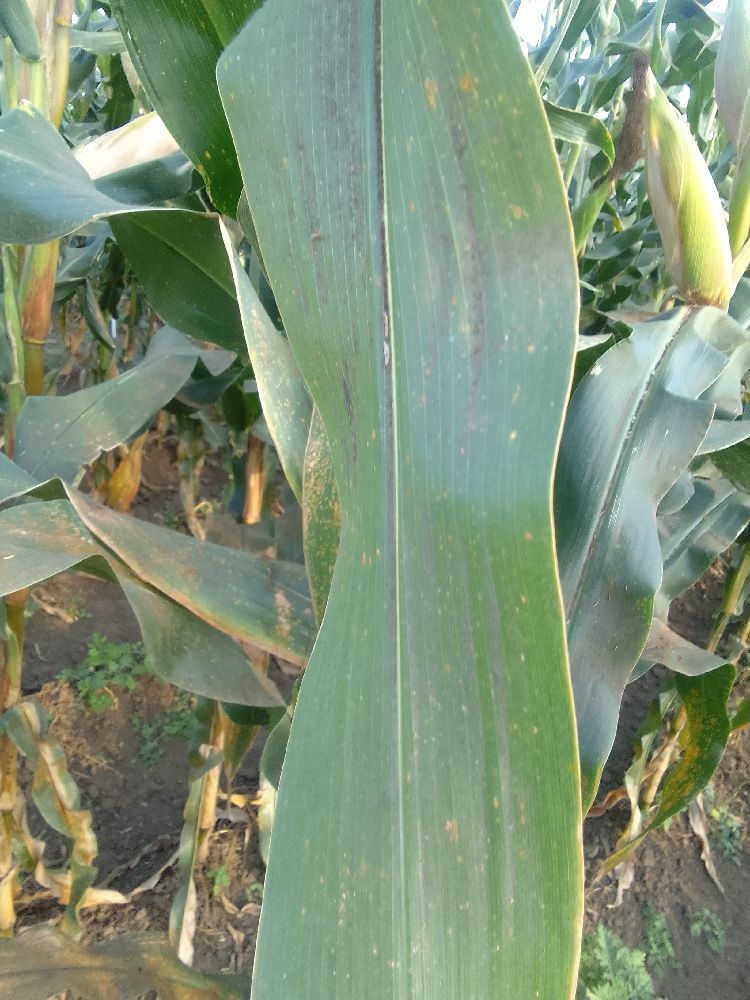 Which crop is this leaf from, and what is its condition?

maize, healthy
